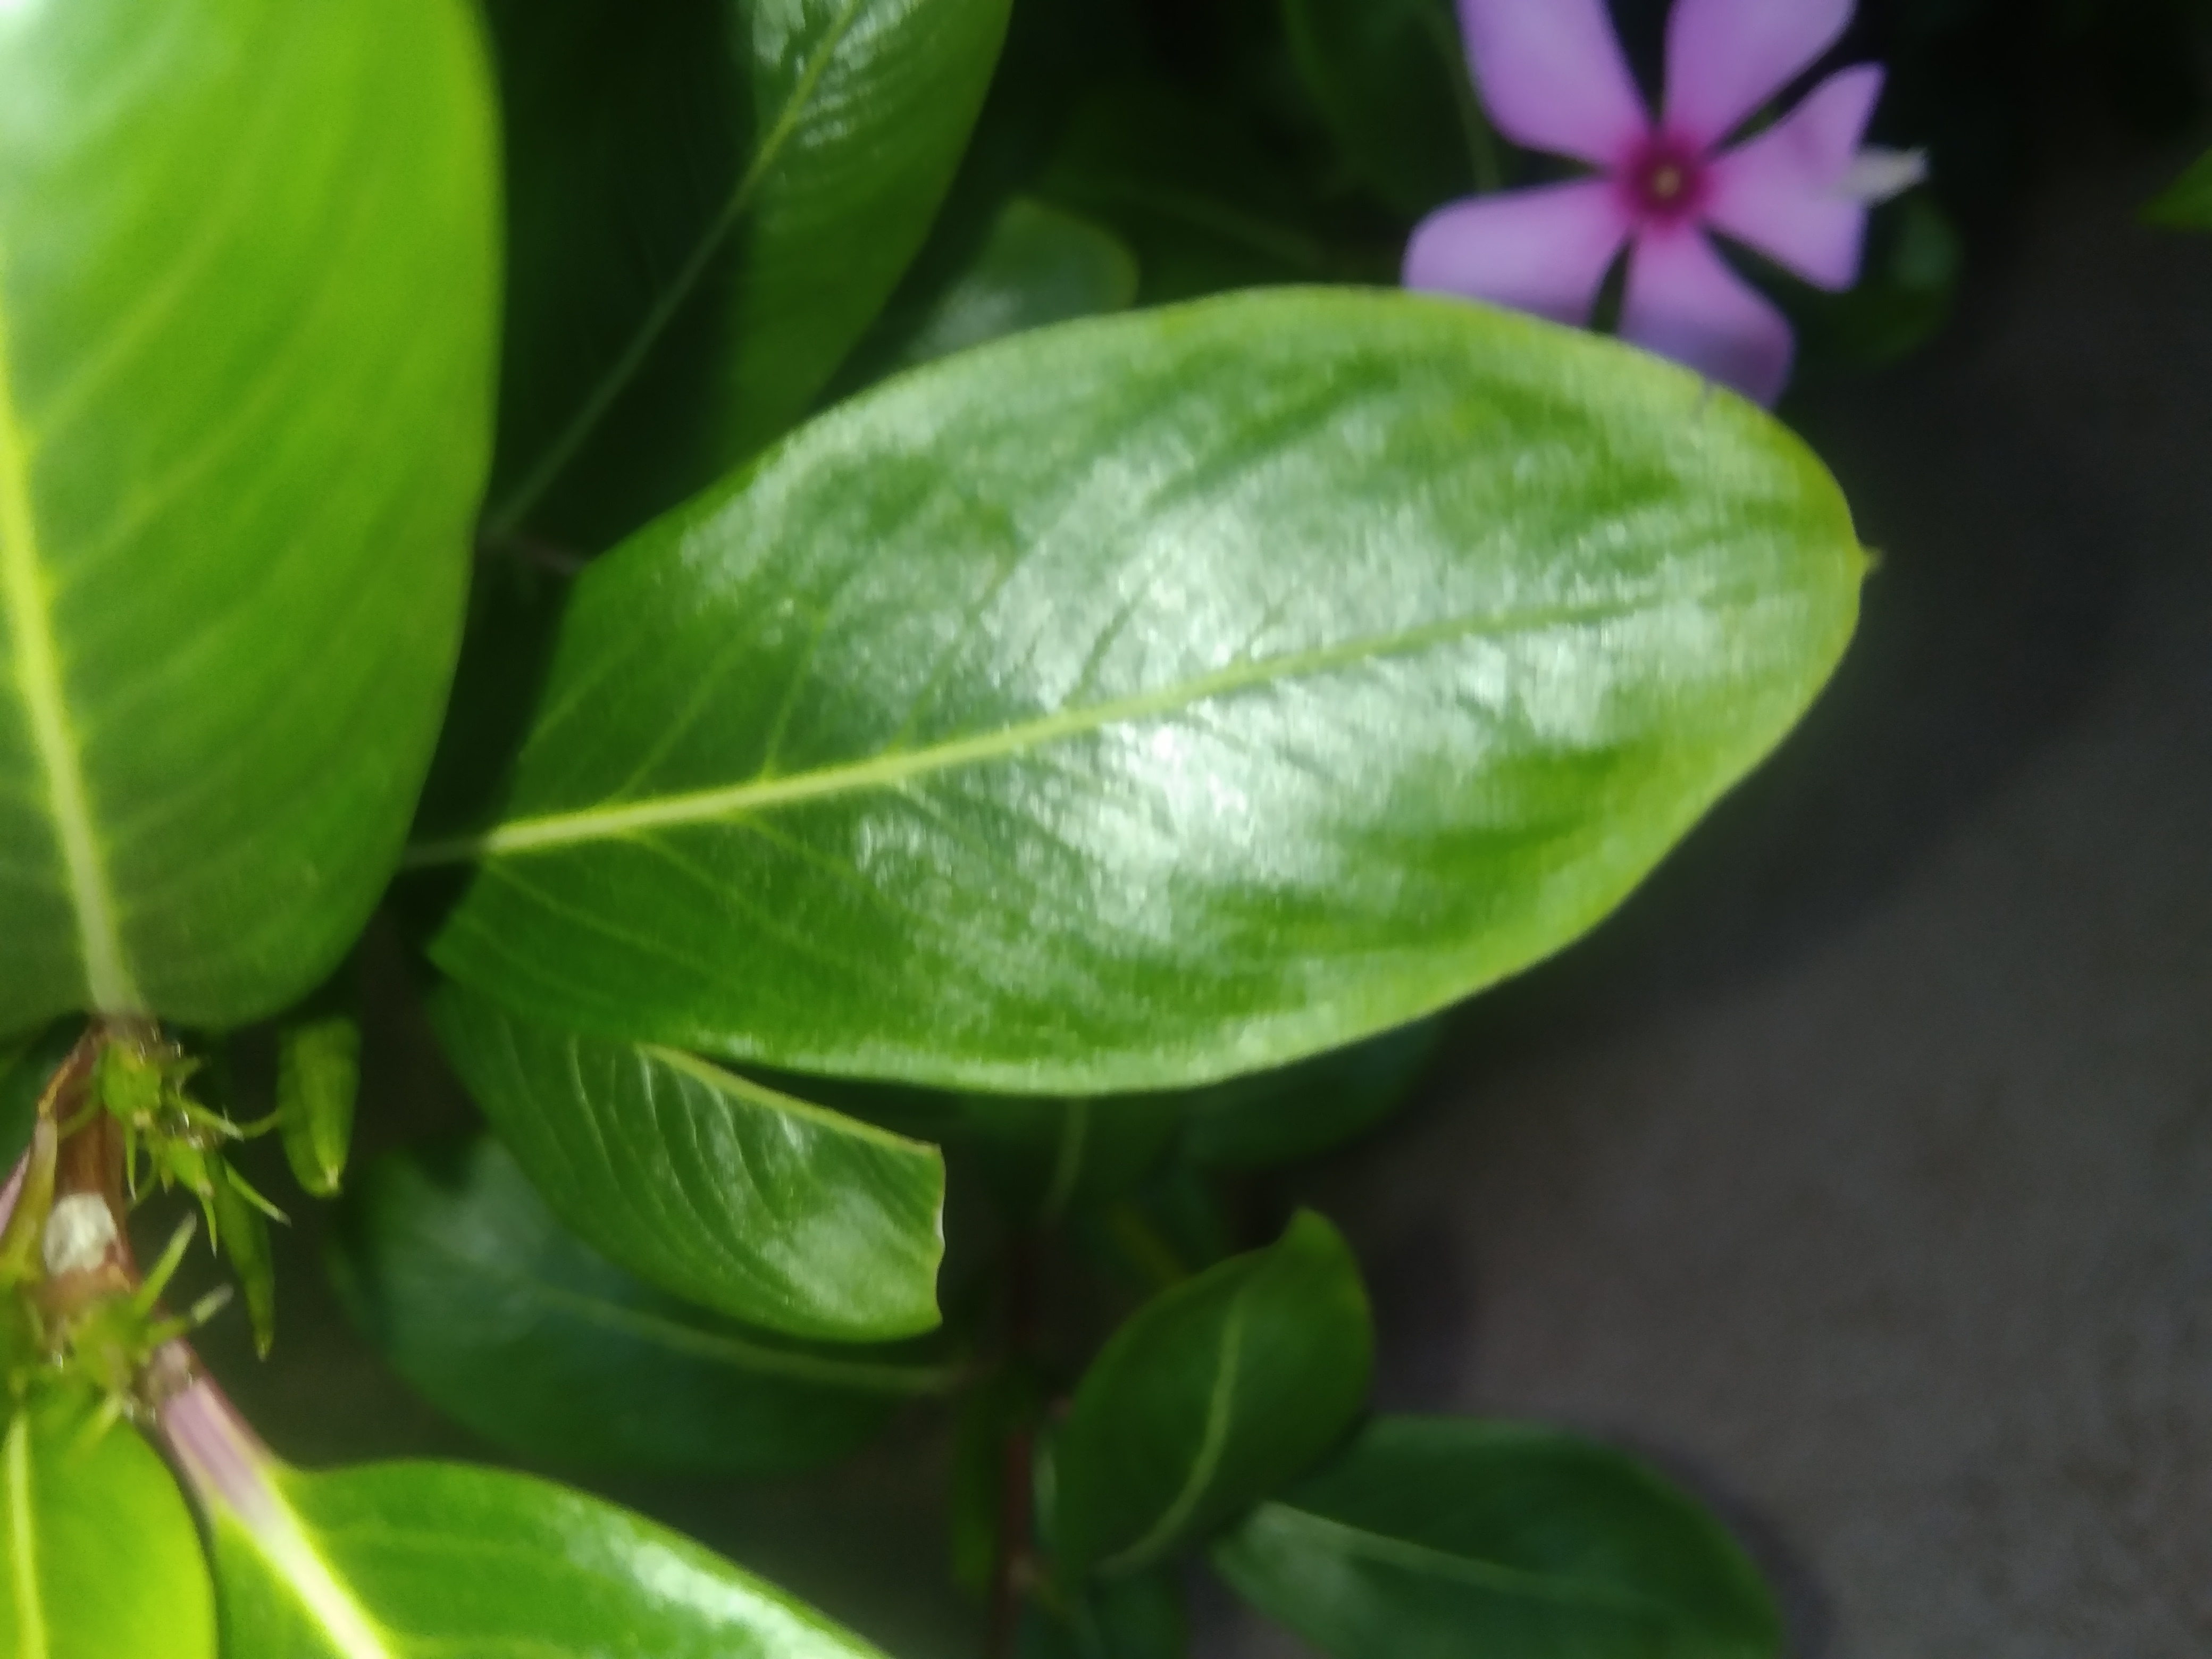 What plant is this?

rose periwinkle
